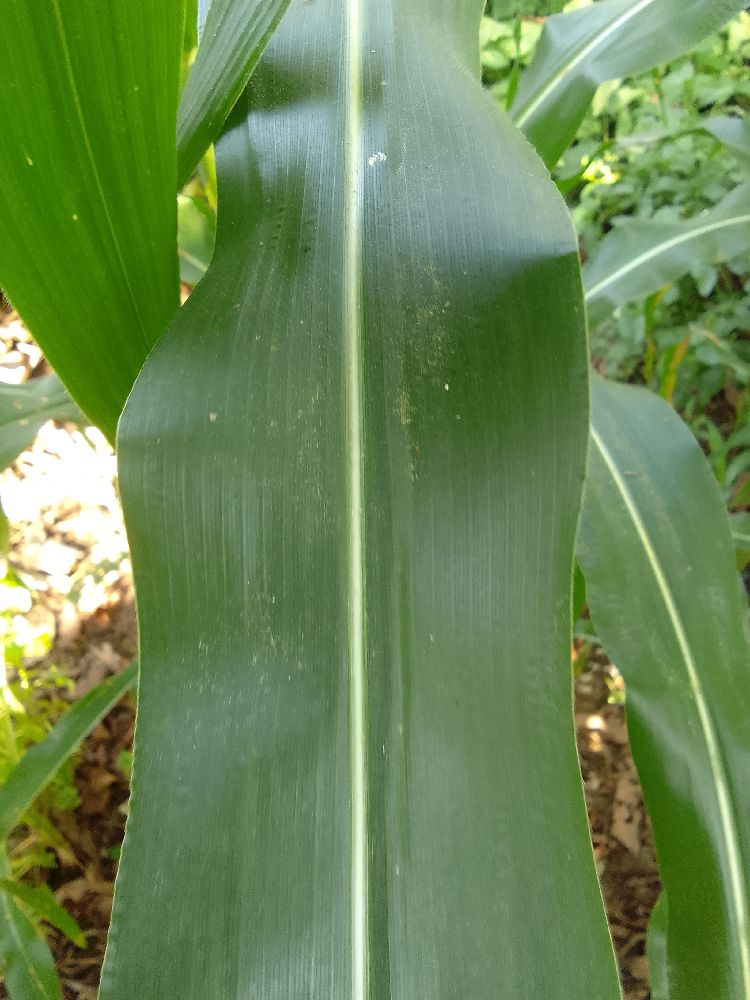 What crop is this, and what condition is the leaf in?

maize, healthy
